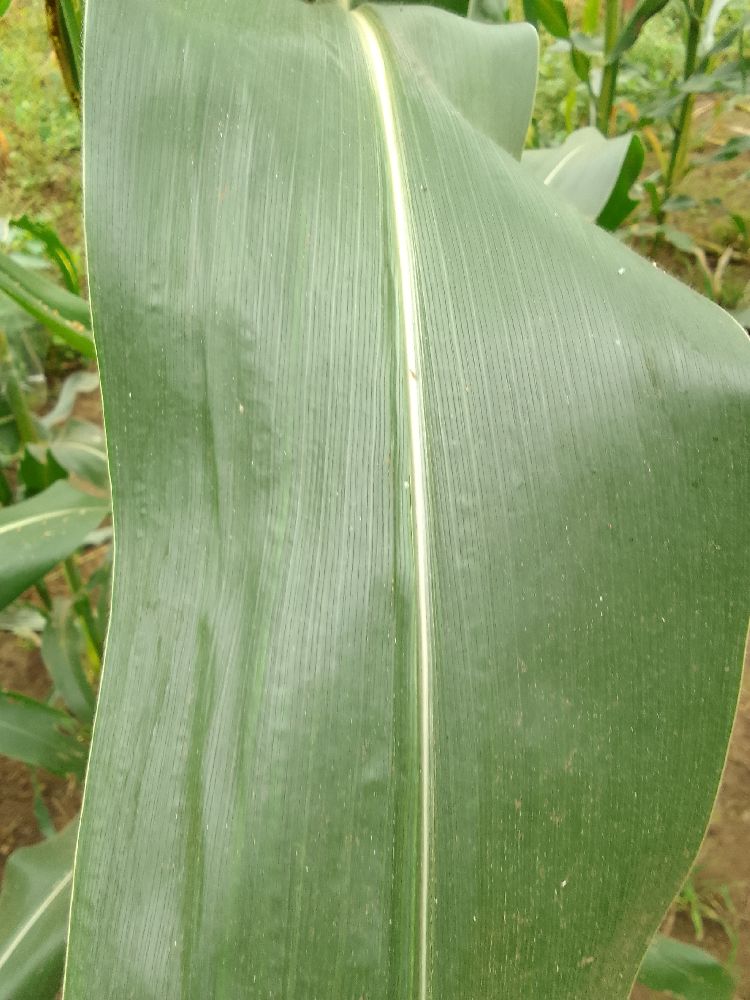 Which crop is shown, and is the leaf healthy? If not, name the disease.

maize, healthy
